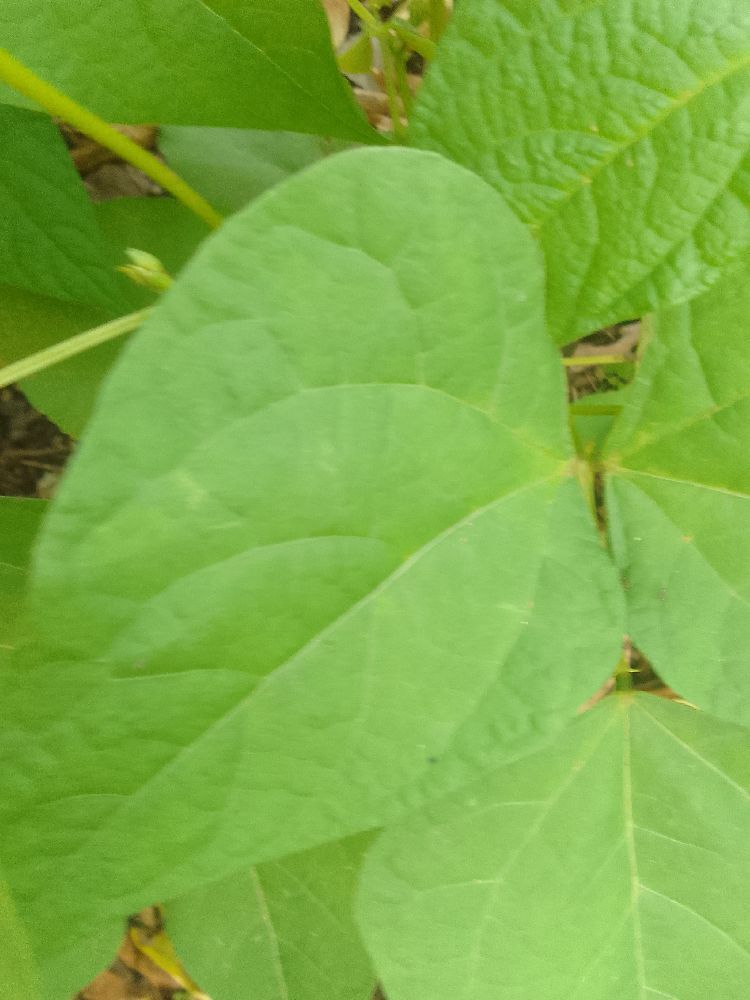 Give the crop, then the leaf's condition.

common bean, healthy
